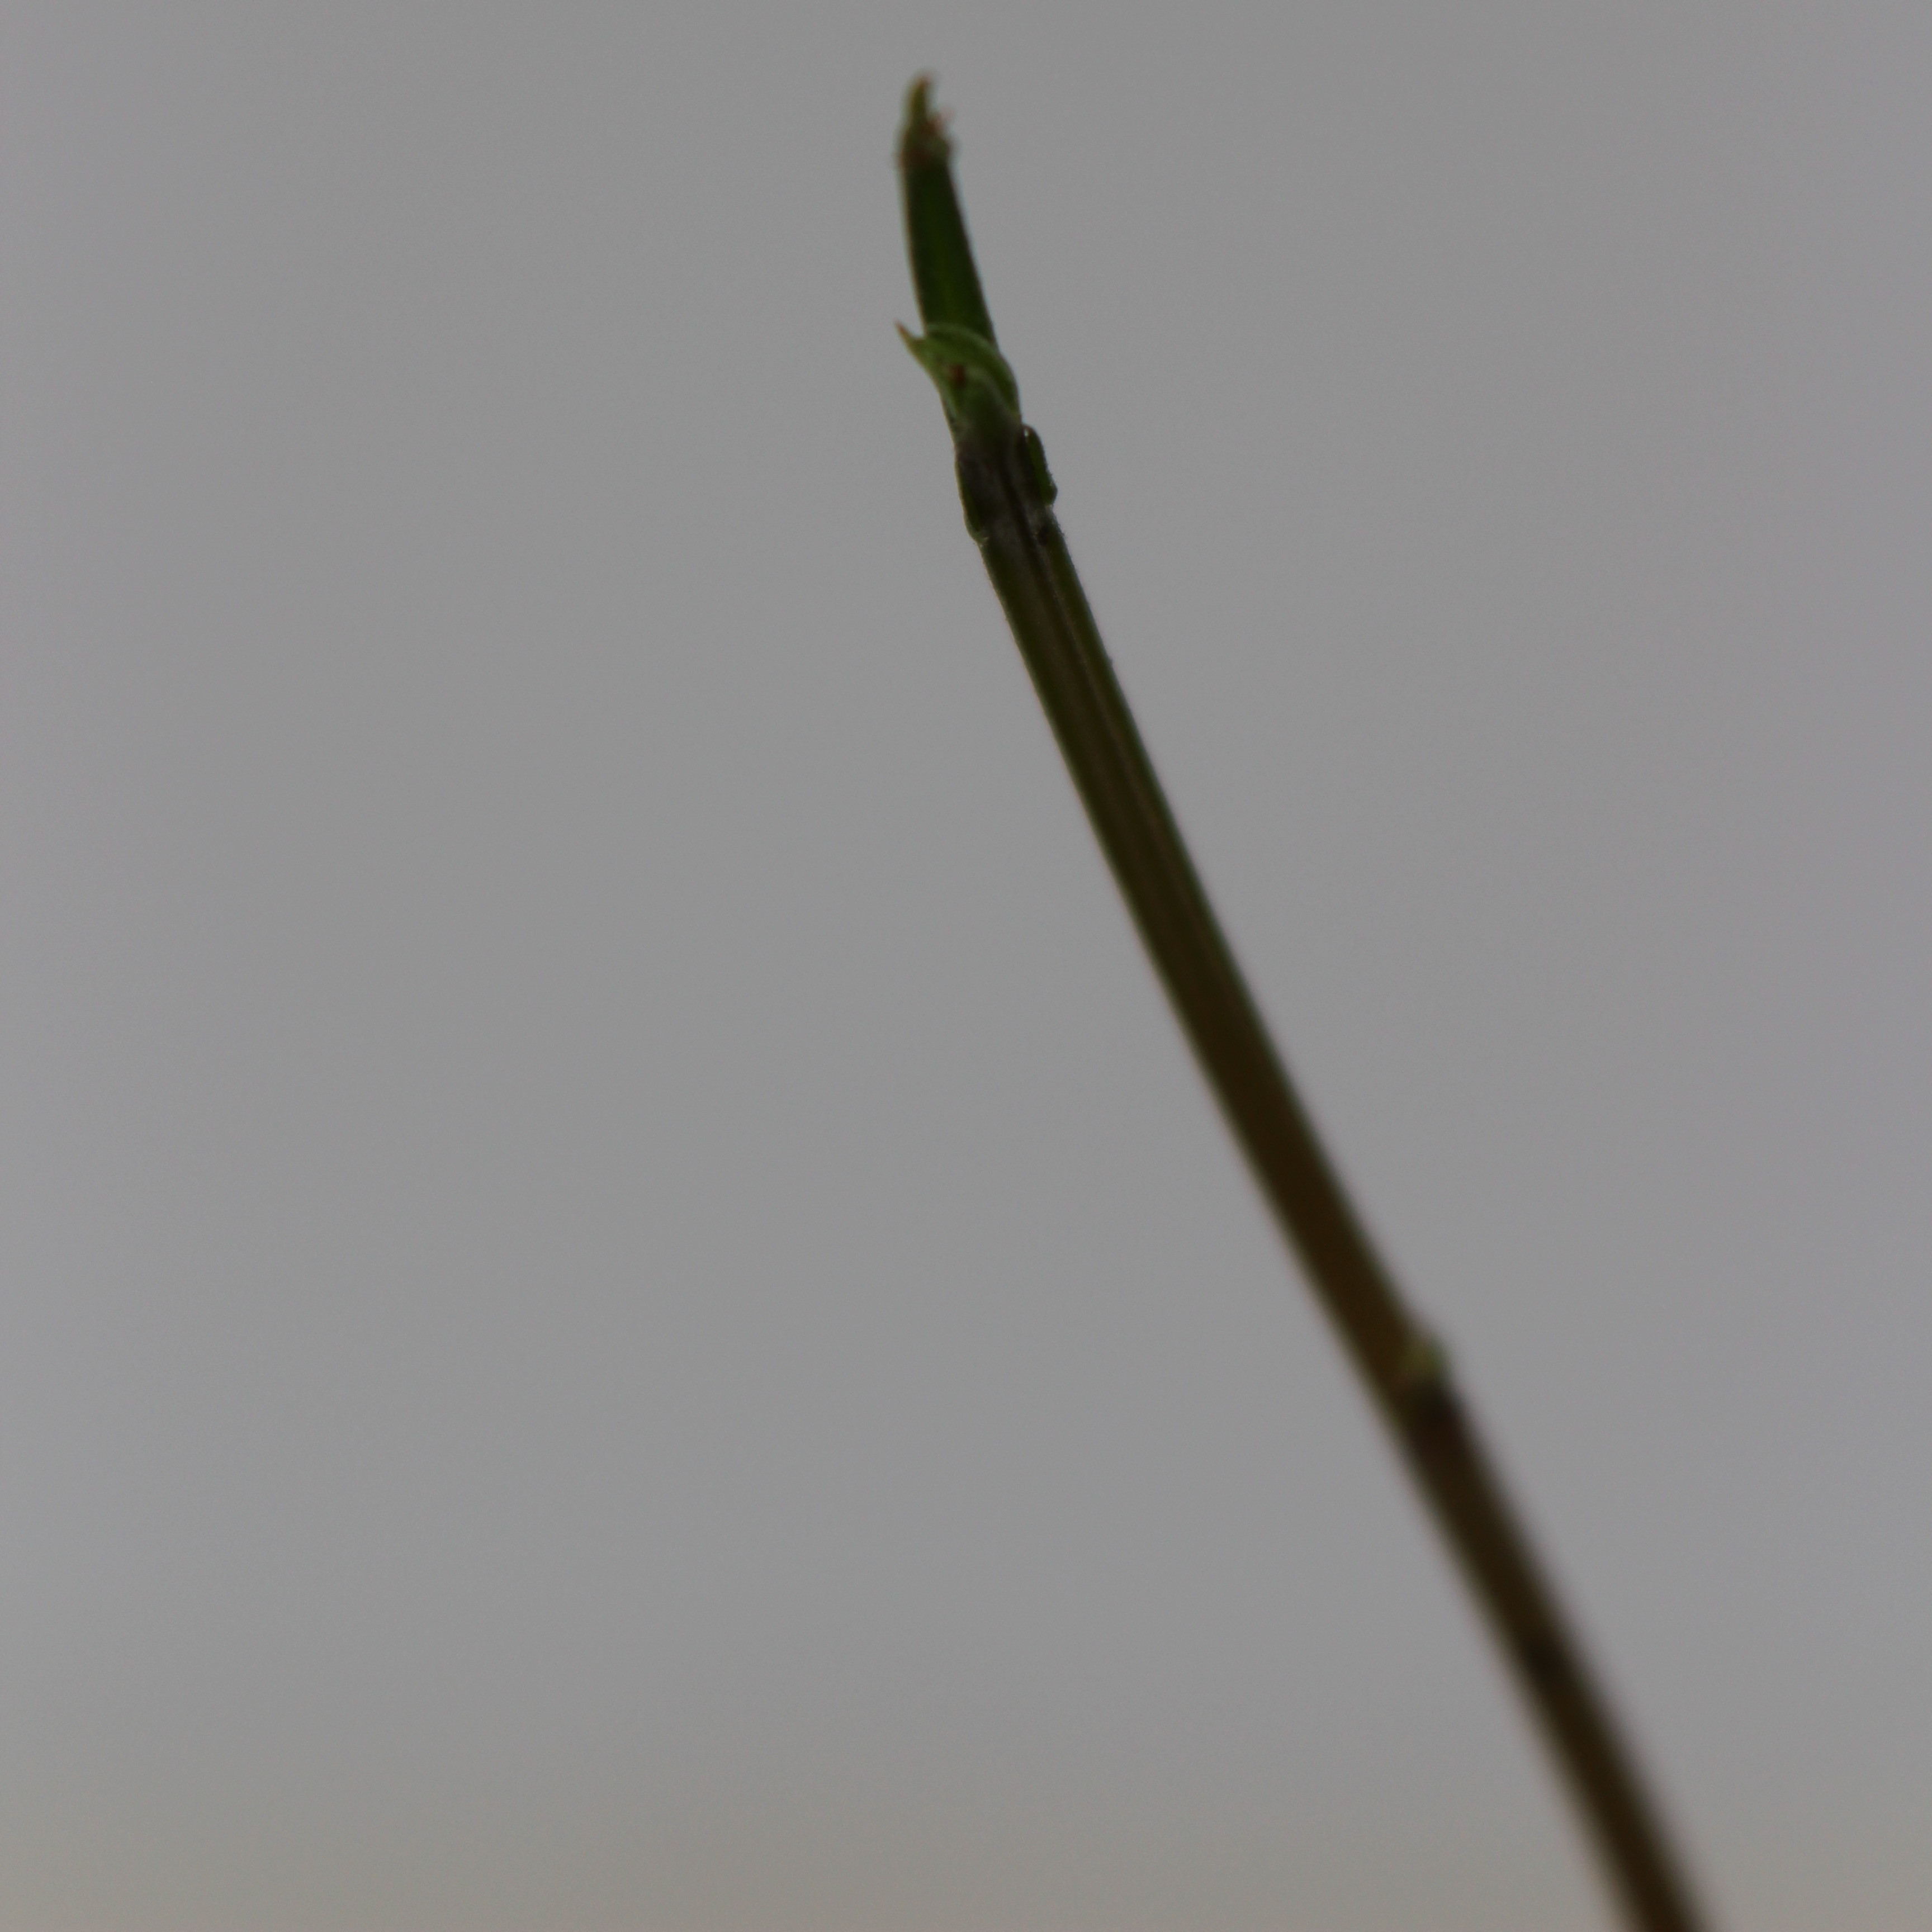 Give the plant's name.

Vicia sativa
